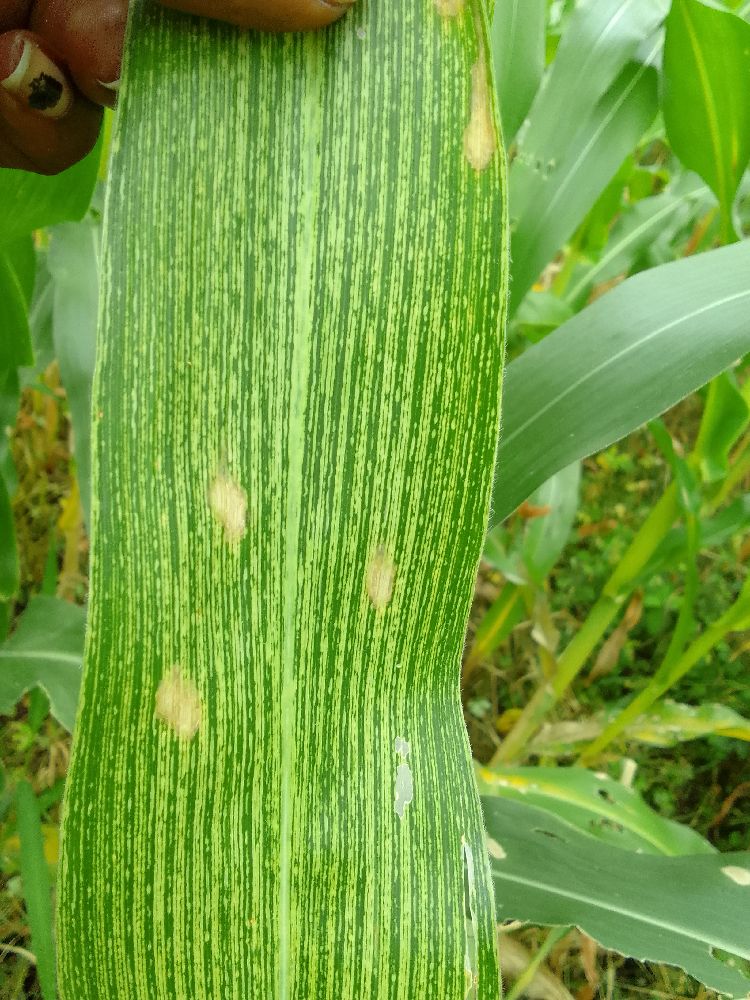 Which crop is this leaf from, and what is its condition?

maize, maize streak virus
